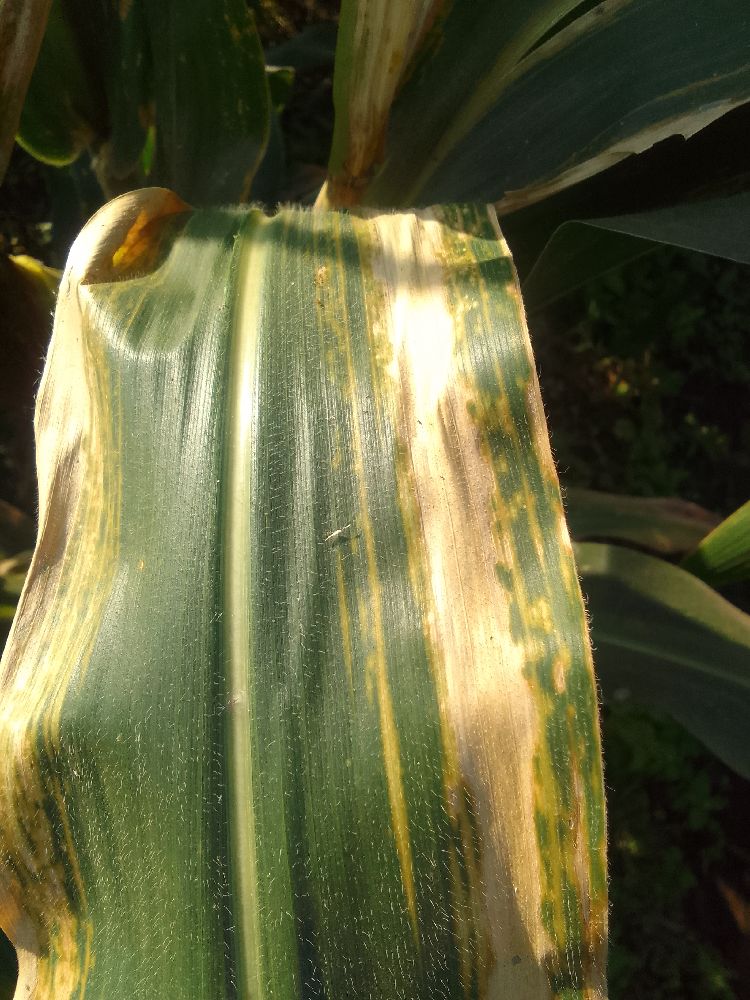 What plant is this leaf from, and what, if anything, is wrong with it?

maize, maize lethal necrosis
